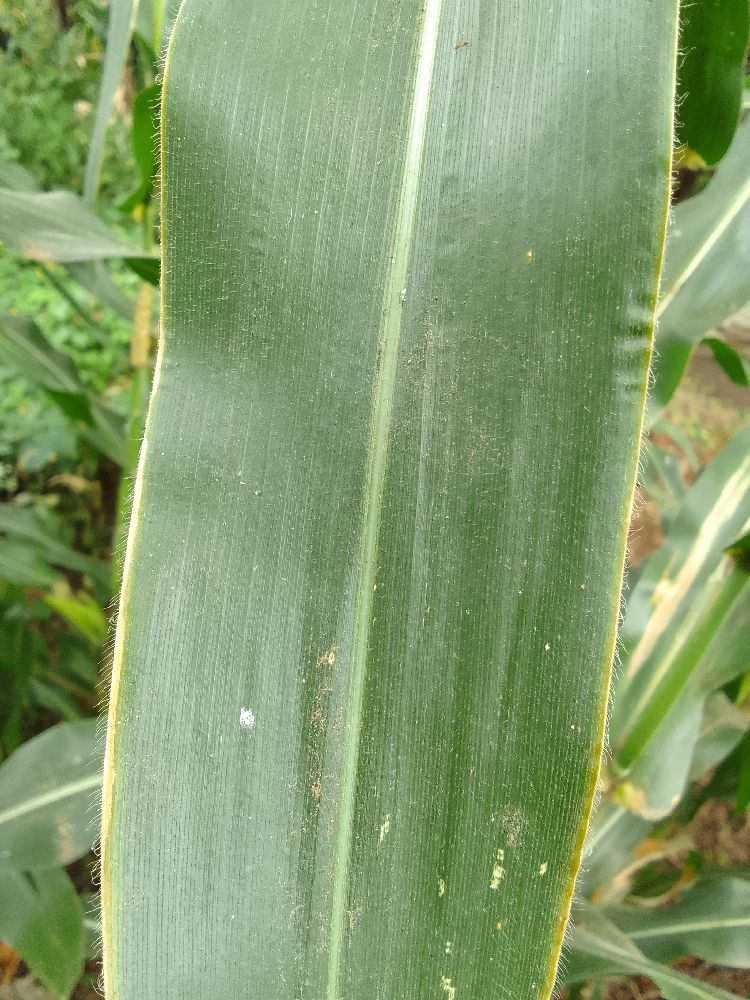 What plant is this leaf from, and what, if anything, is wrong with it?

maize, healthy
